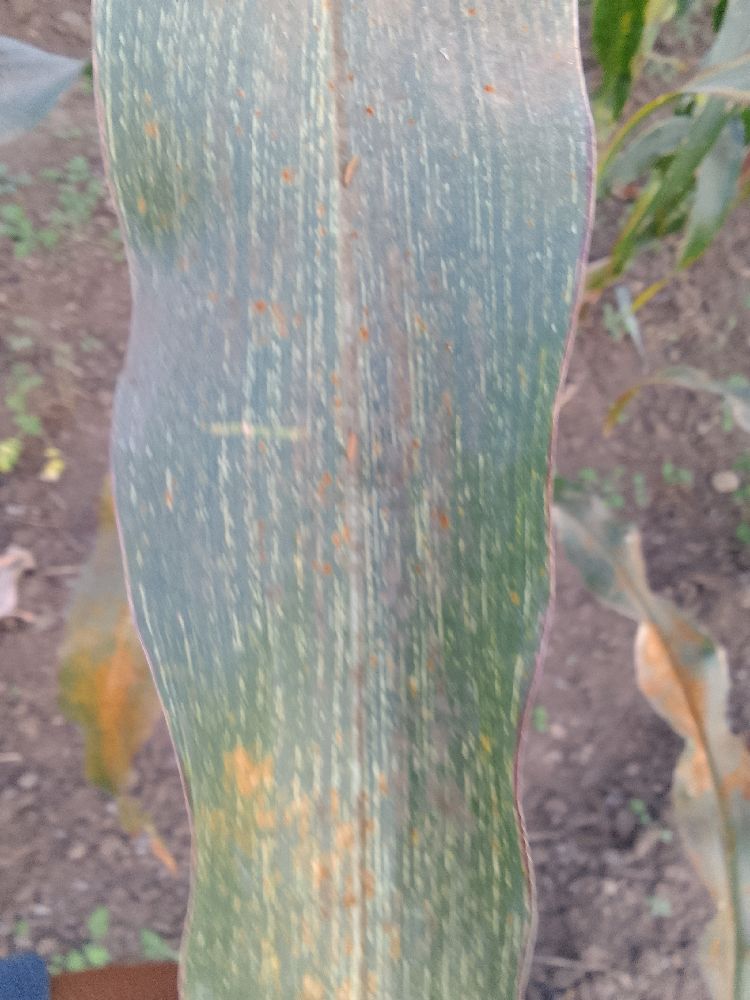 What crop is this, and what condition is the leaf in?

maize, maize streak virus
